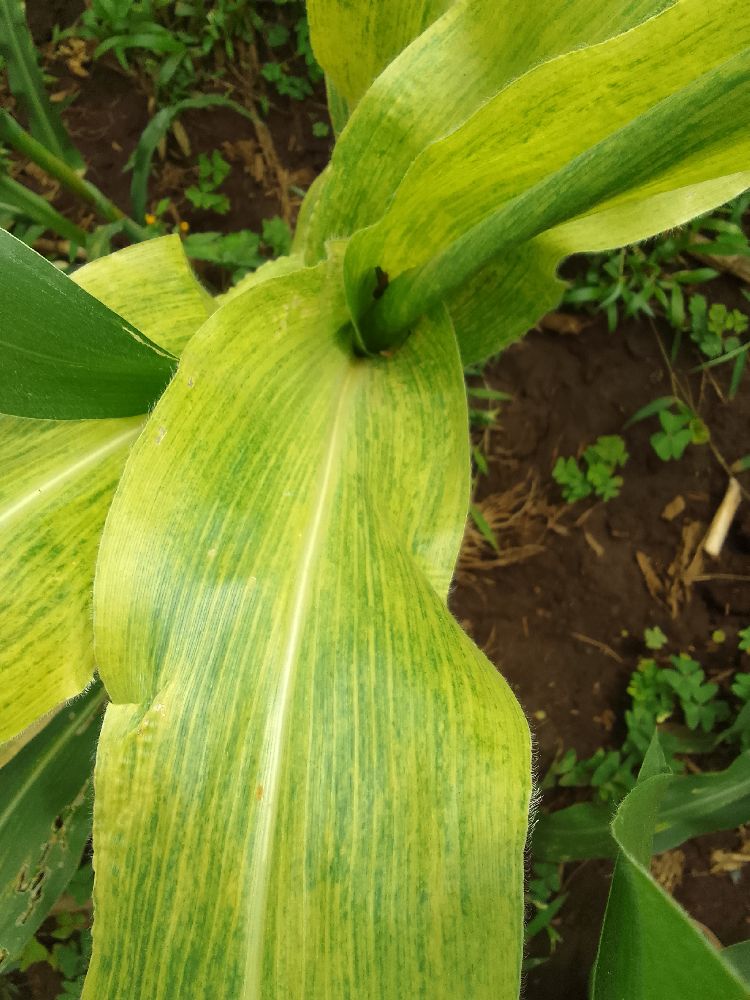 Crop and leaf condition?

maize, maize lethal necrosis
